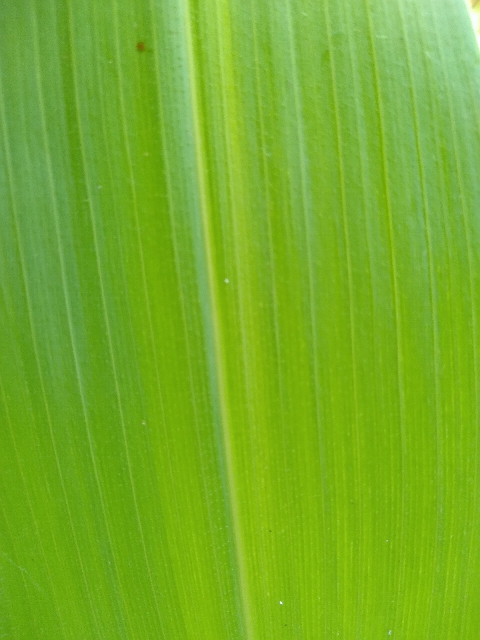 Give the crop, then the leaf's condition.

maize, healthy
